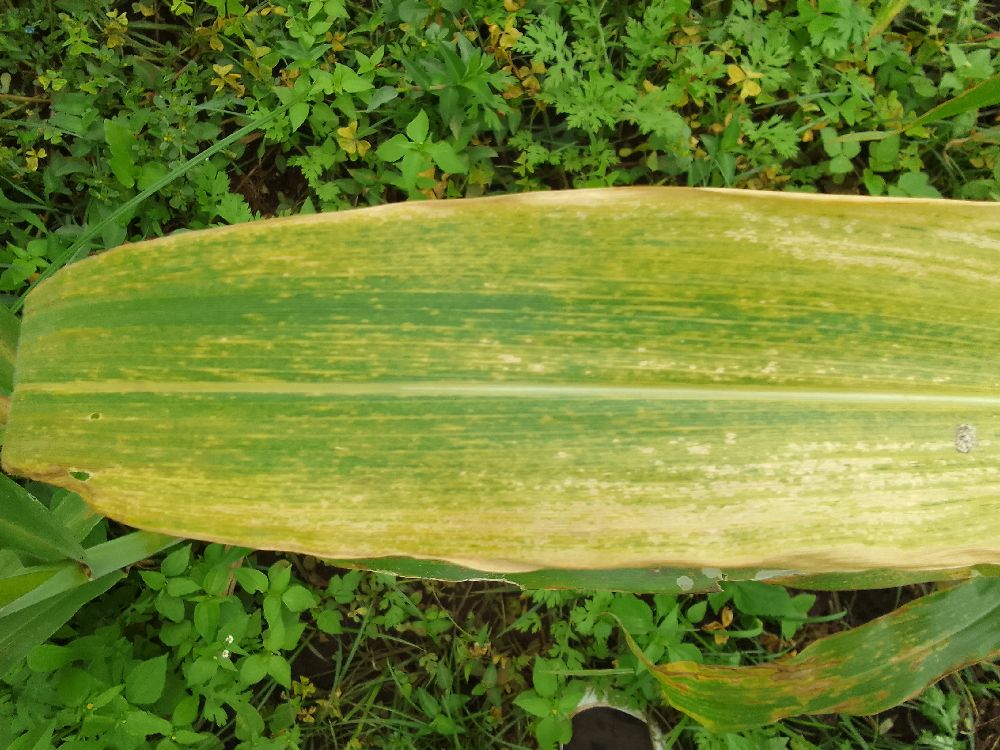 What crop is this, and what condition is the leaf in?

maize, maize lethal necrosis
